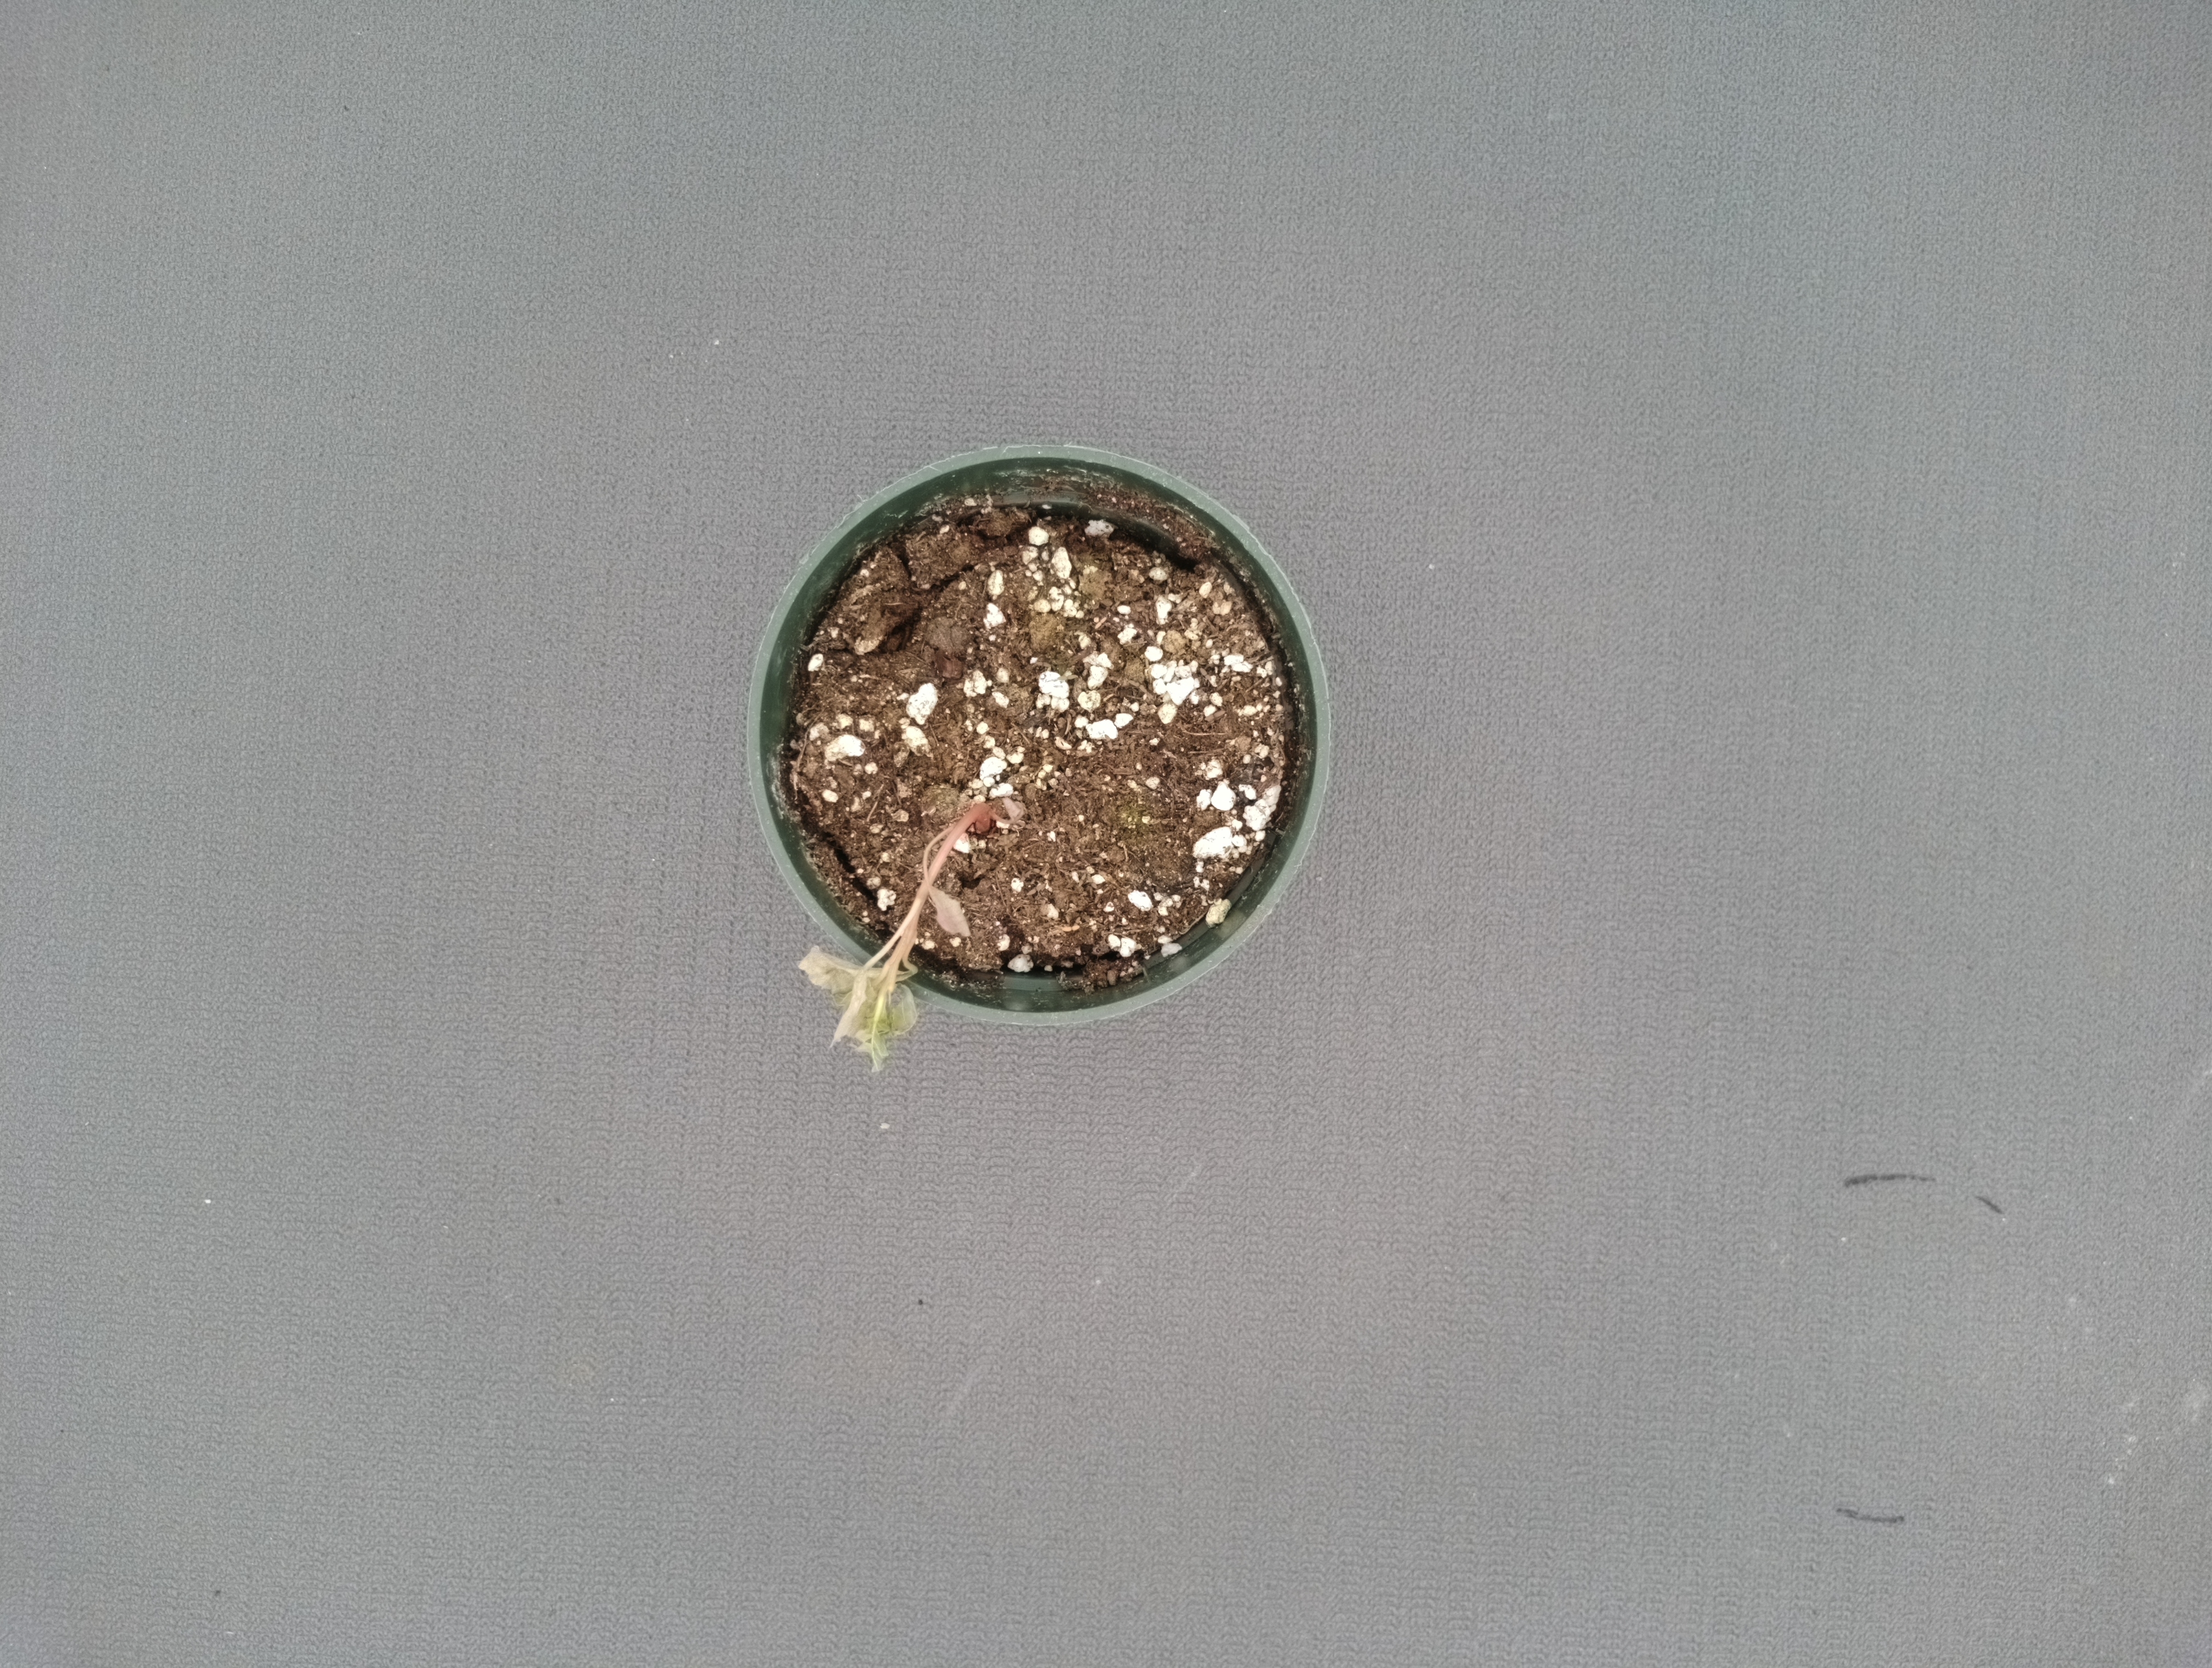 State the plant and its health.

waterhemp, foliar distortion
